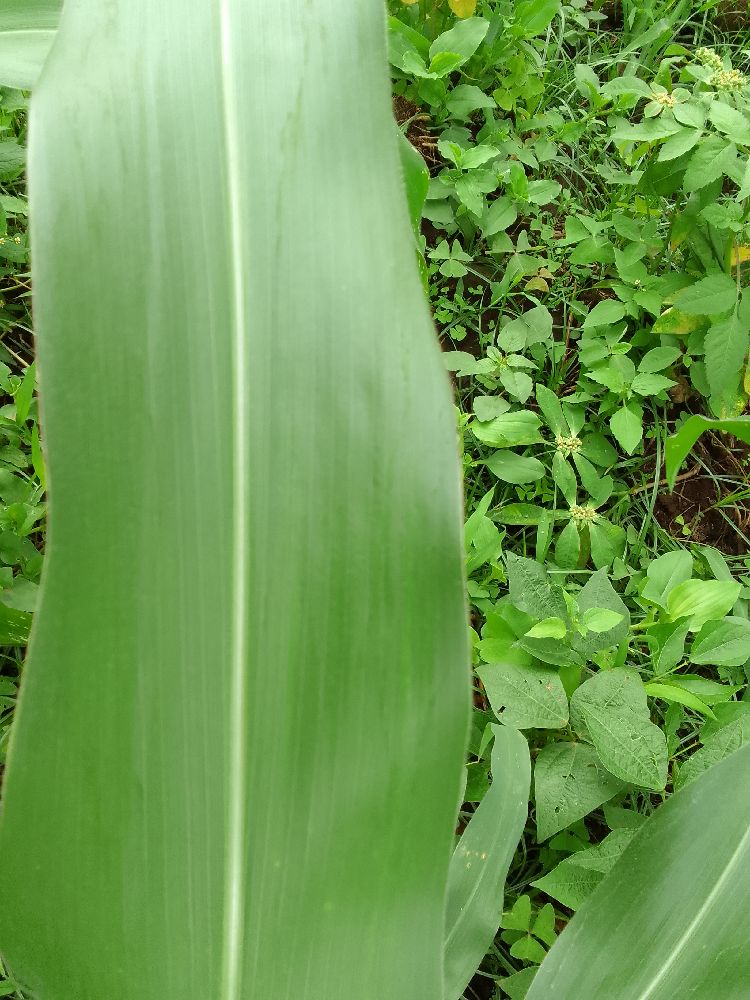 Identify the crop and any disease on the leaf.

maize, healthy
